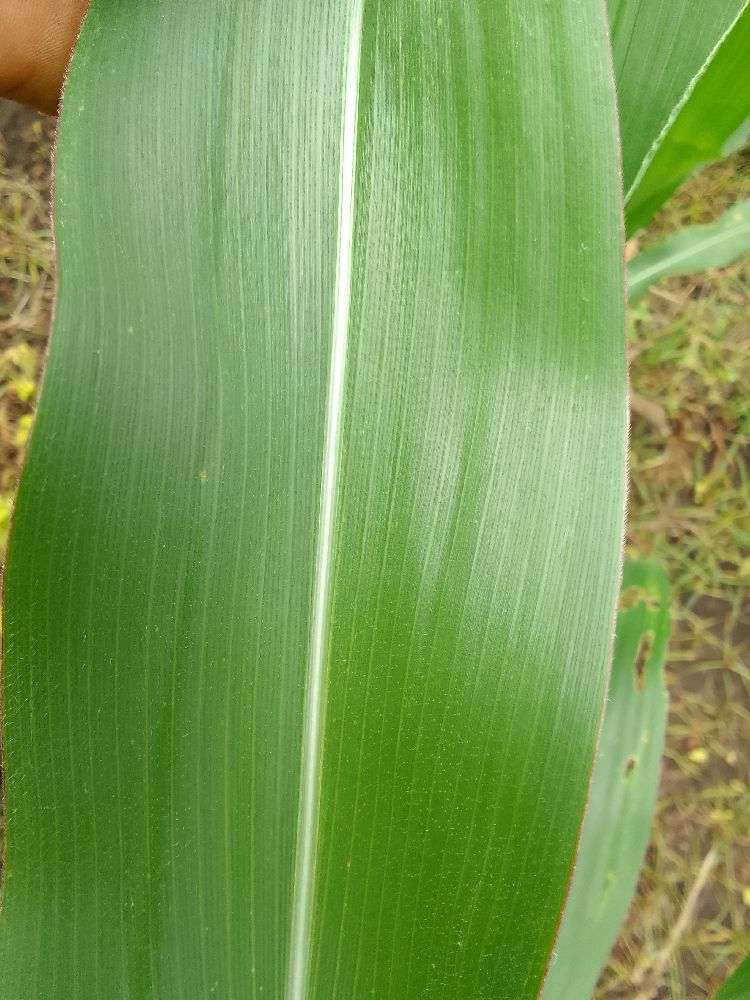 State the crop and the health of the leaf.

maize, healthy
